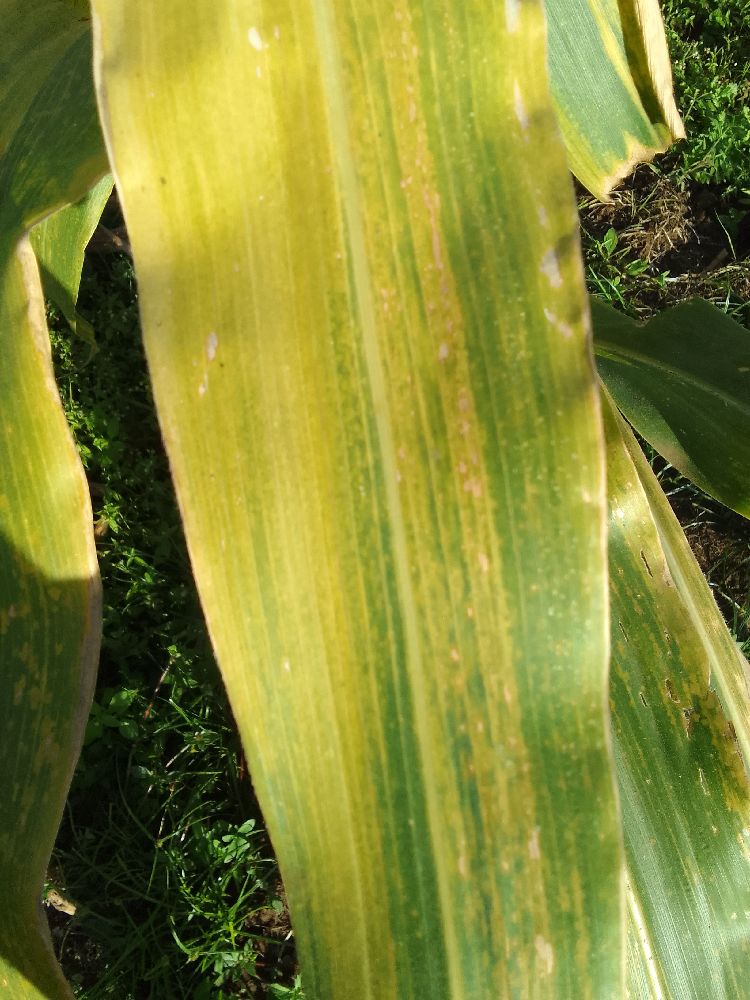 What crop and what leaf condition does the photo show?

maize, maize lethal necrosis
